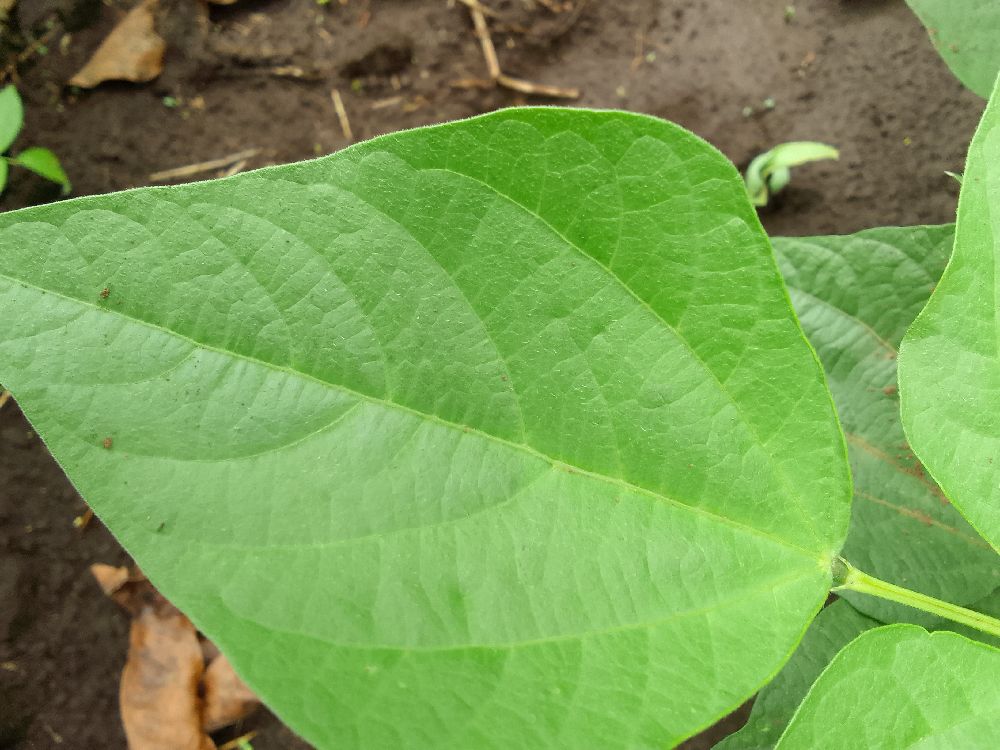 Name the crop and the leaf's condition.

common bean, healthy
